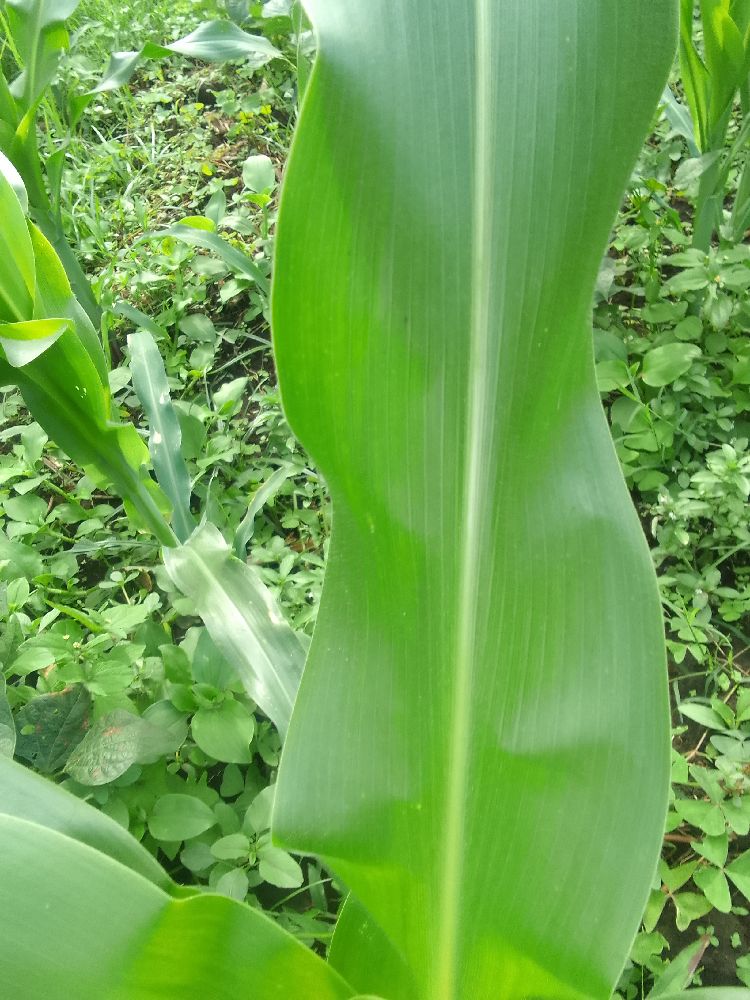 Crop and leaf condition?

maize, healthy
